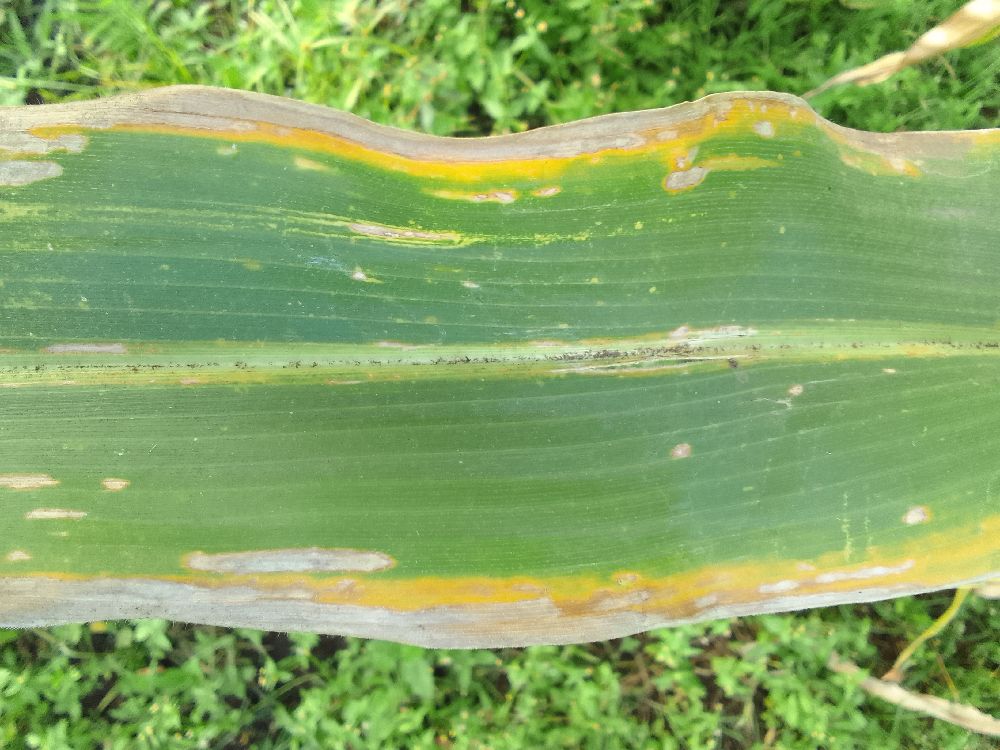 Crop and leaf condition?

maize, maize lethal necrosis
